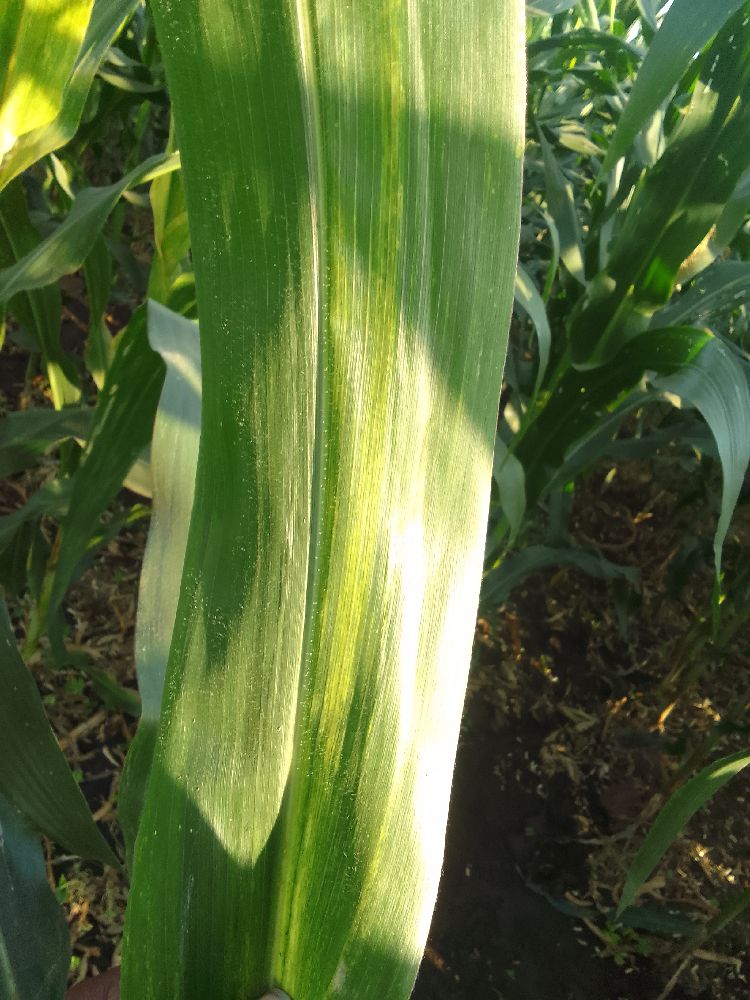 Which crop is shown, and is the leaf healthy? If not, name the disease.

maize, maize lethal necrosis
